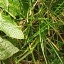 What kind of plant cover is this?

structured weed
